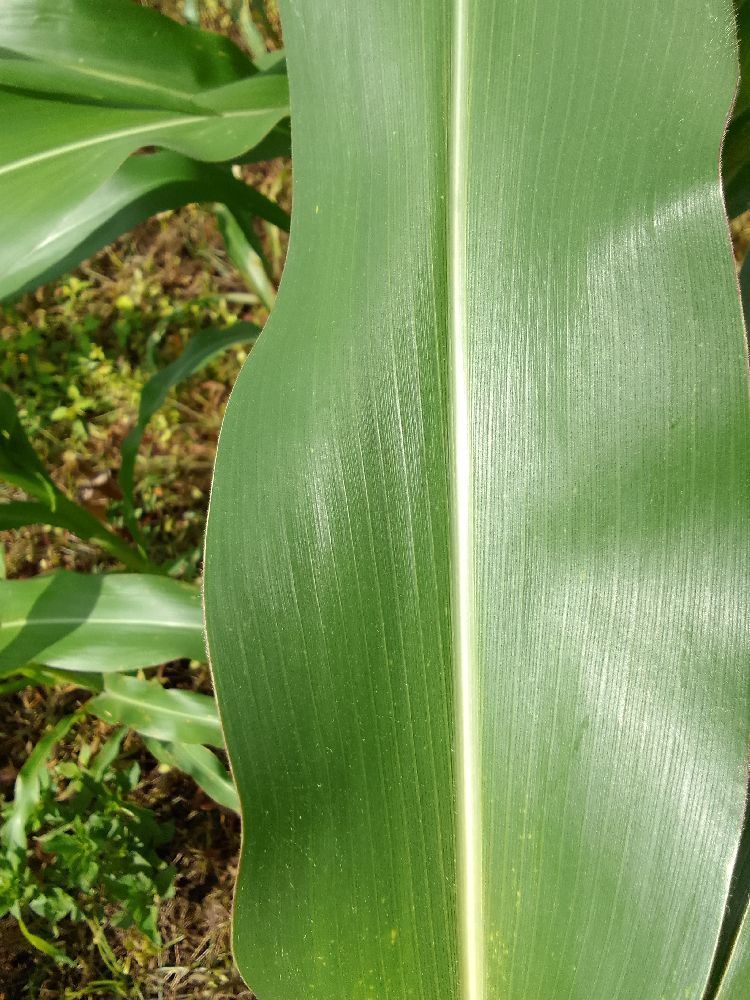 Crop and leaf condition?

maize, healthy
